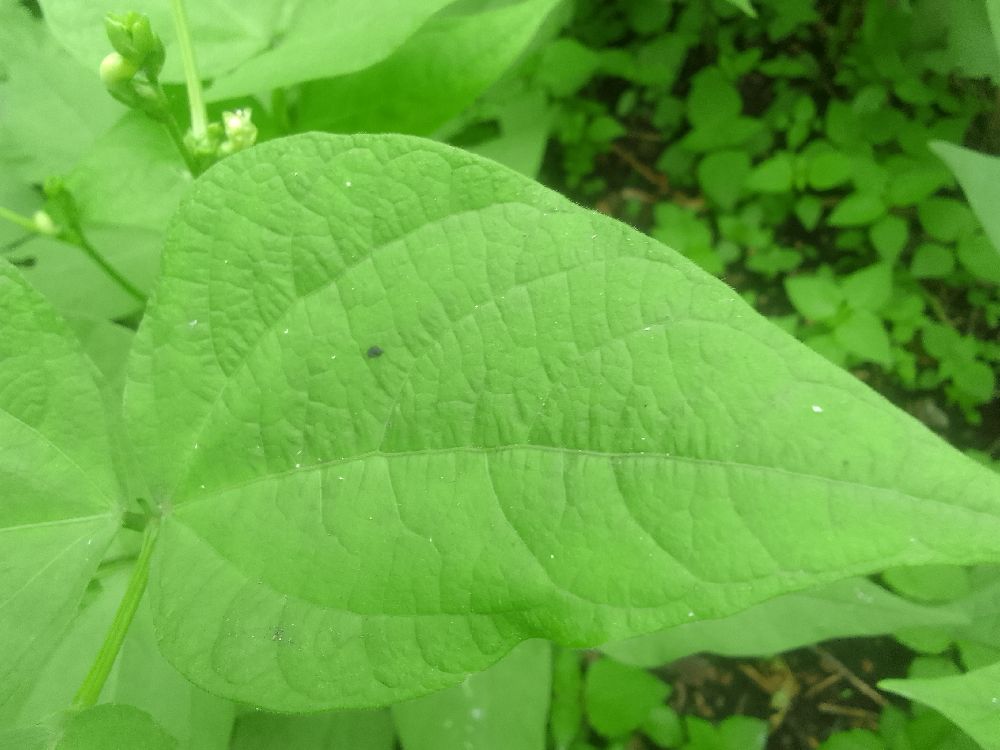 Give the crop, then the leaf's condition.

common bean, healthy
